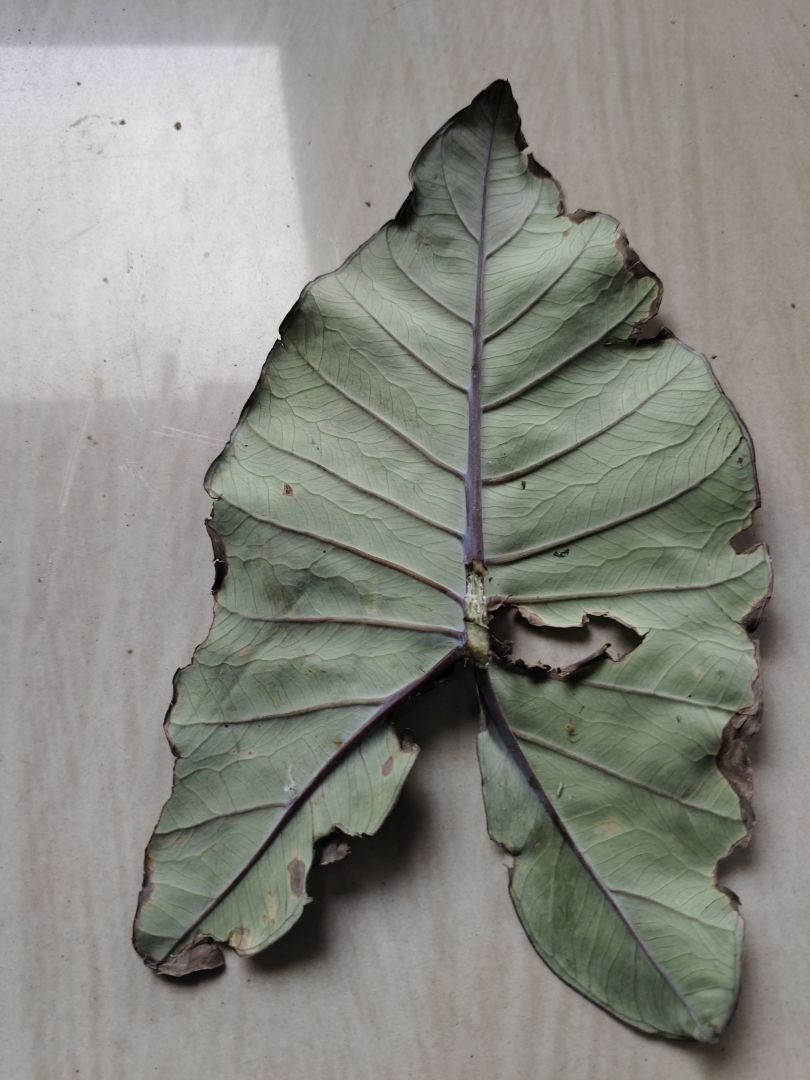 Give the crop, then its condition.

taro, leaf blight
